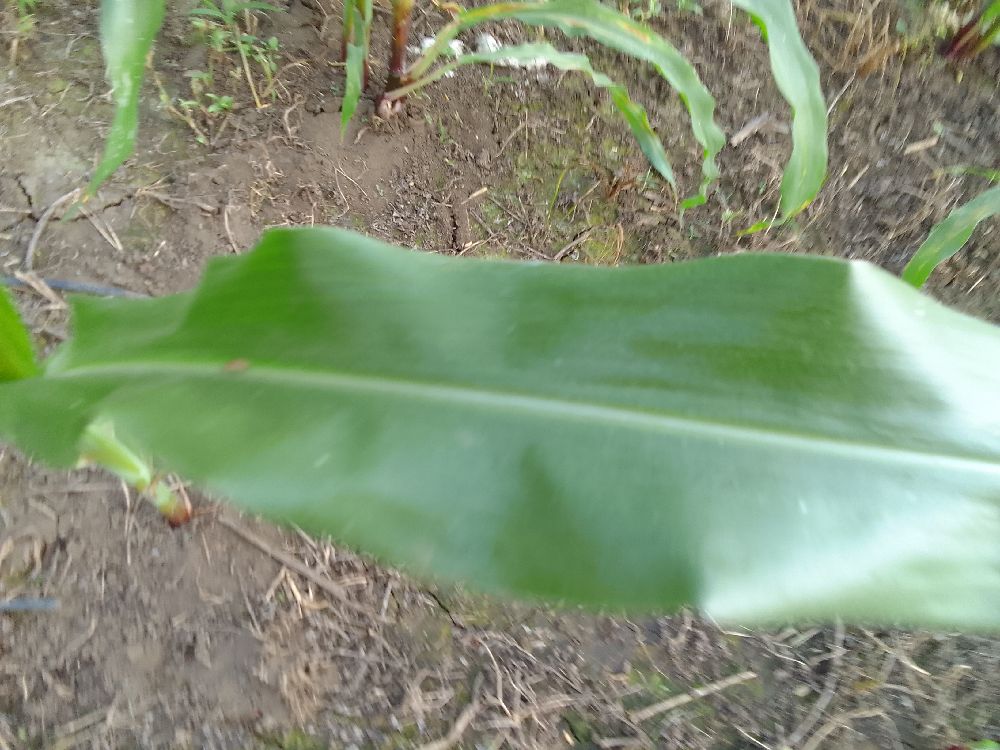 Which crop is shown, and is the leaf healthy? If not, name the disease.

maize, healthy
